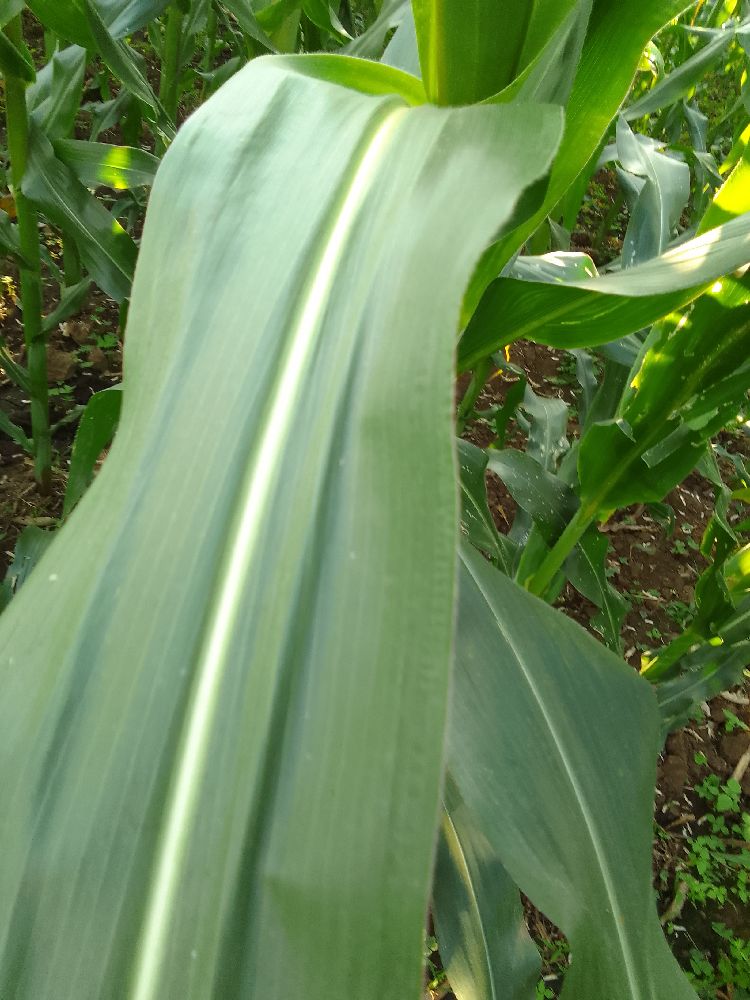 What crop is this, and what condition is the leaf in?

maize, healthy
